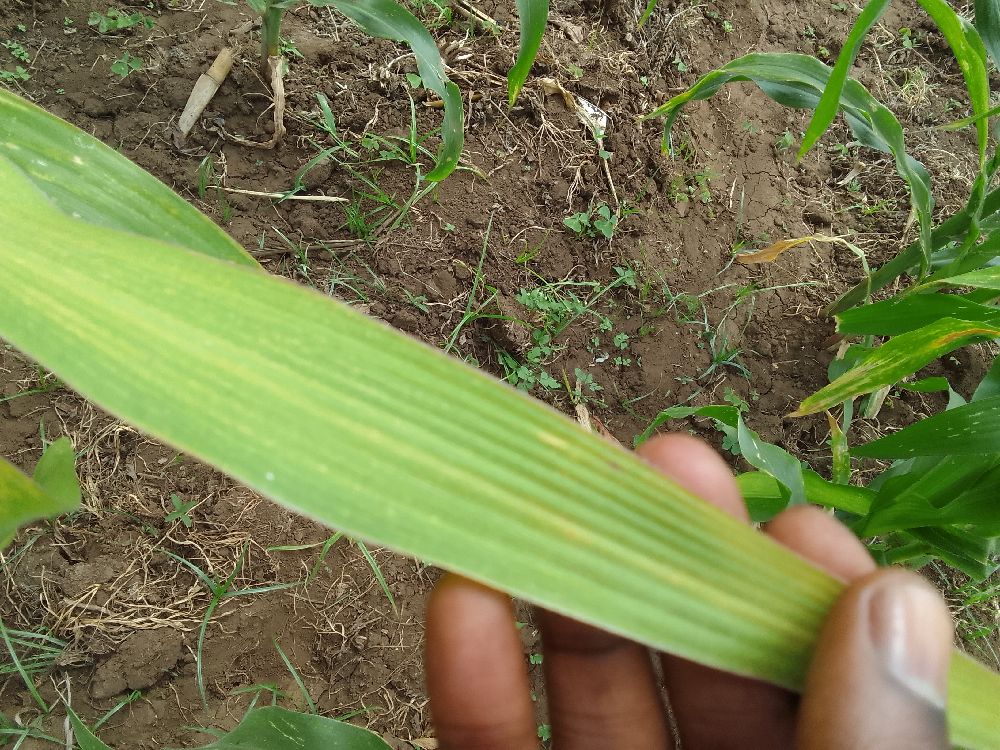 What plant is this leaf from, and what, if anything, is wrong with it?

maize, maize lethal necrosis
